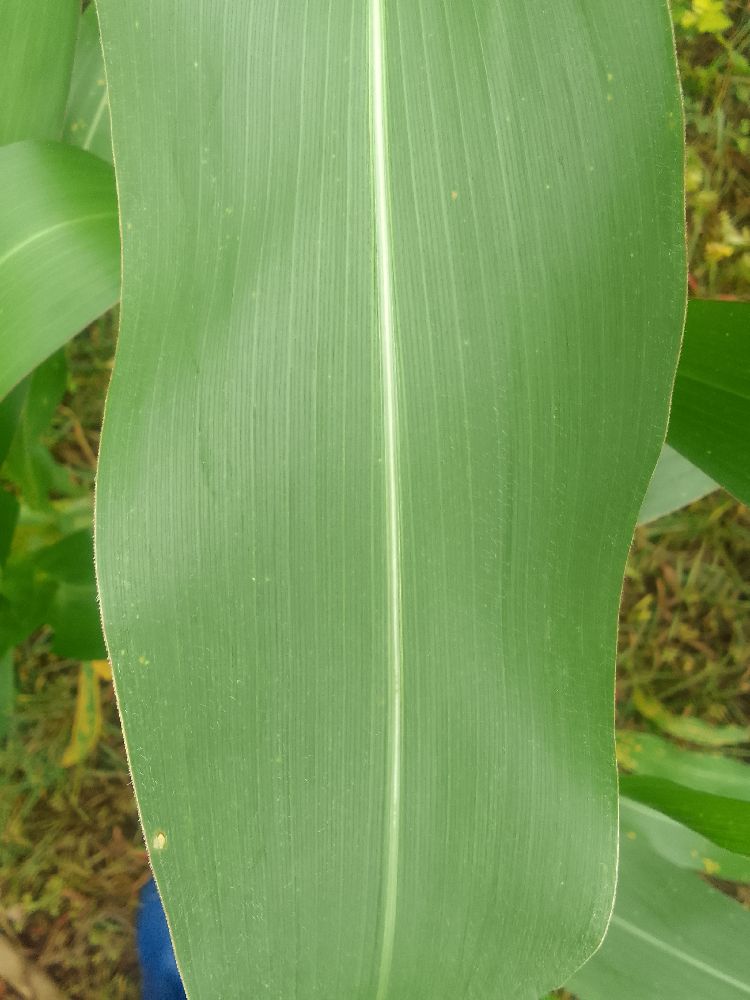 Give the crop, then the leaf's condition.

maize, healthy
